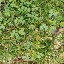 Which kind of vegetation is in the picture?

unstructured weed
